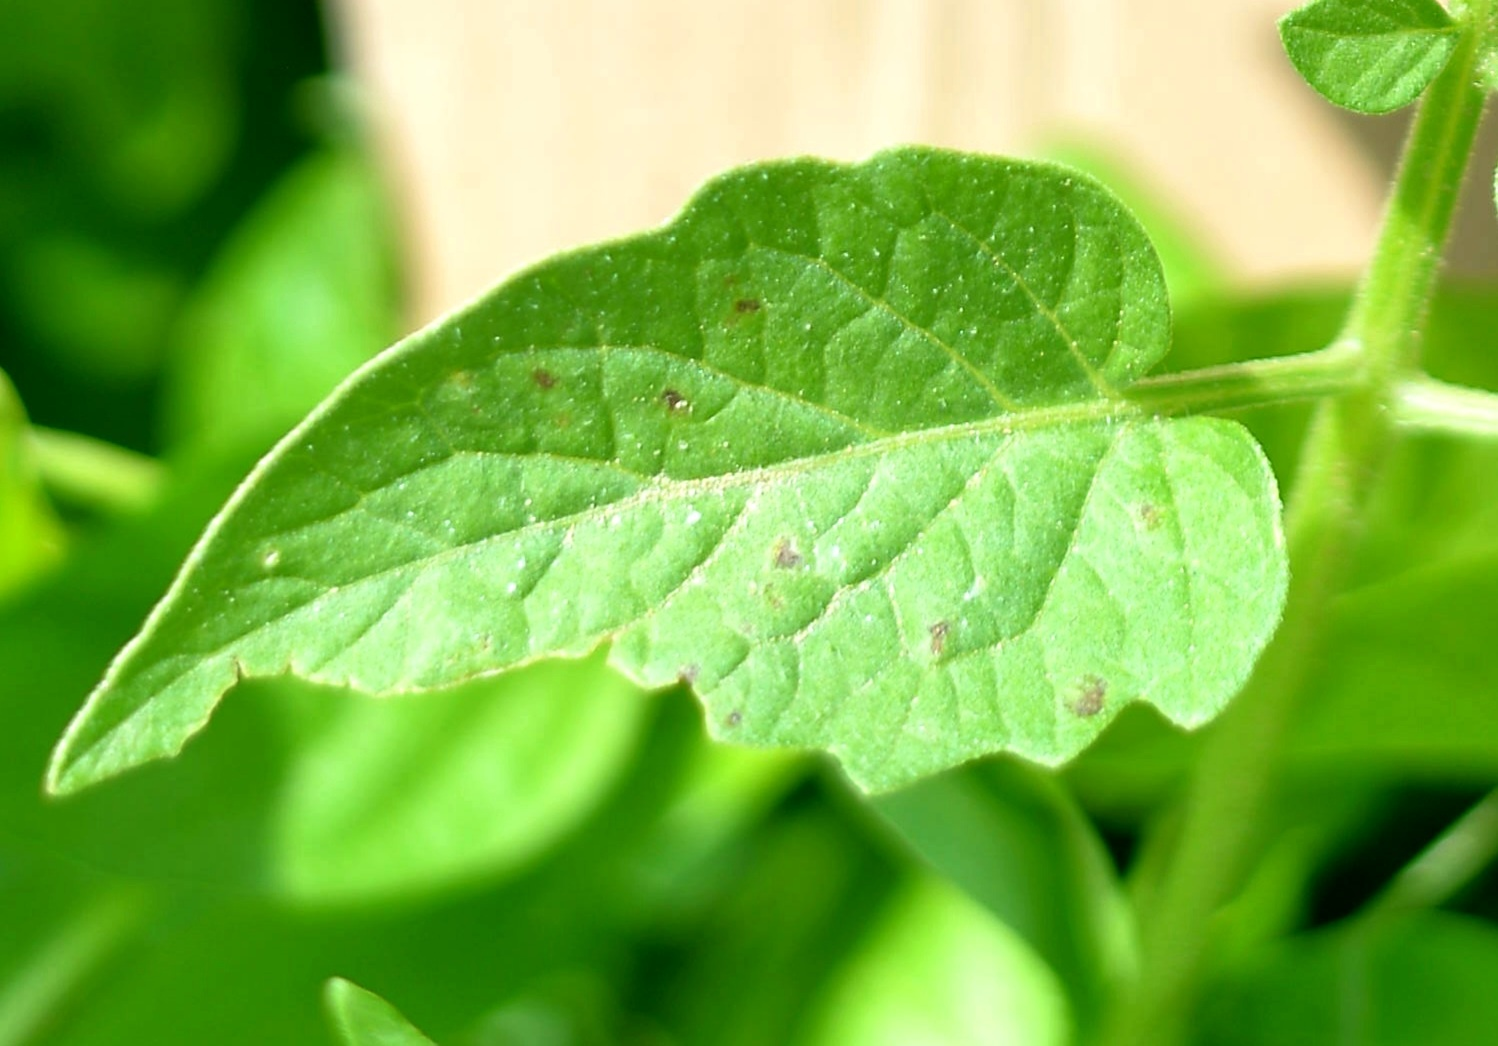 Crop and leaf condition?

tomato, infected
